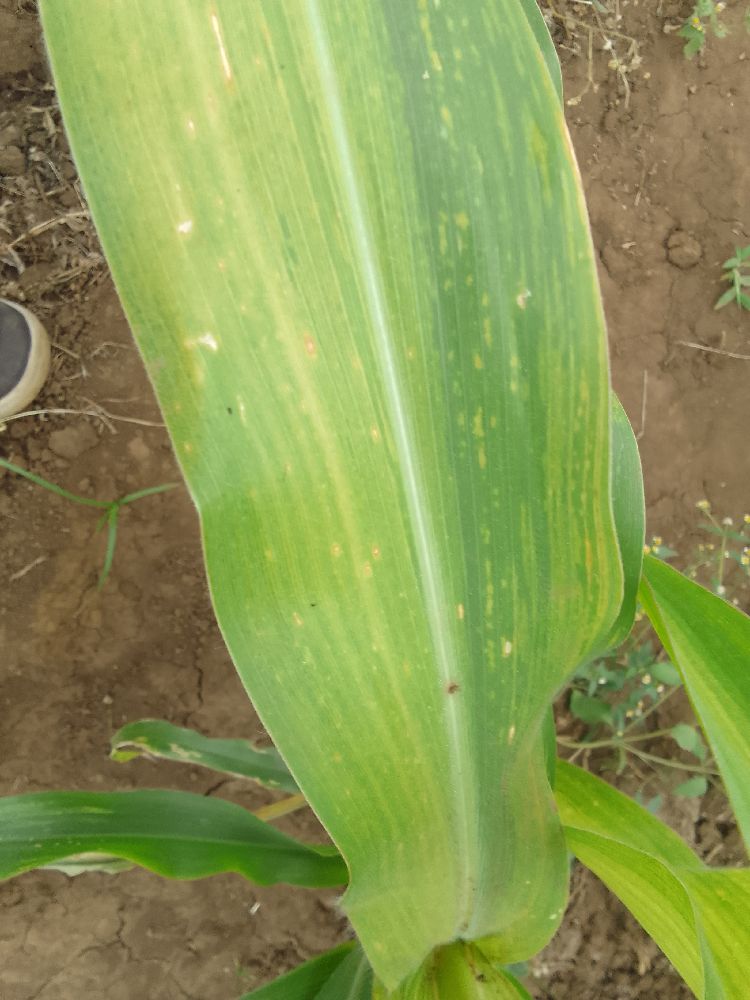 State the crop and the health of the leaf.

maize, maize lethal necrosis
